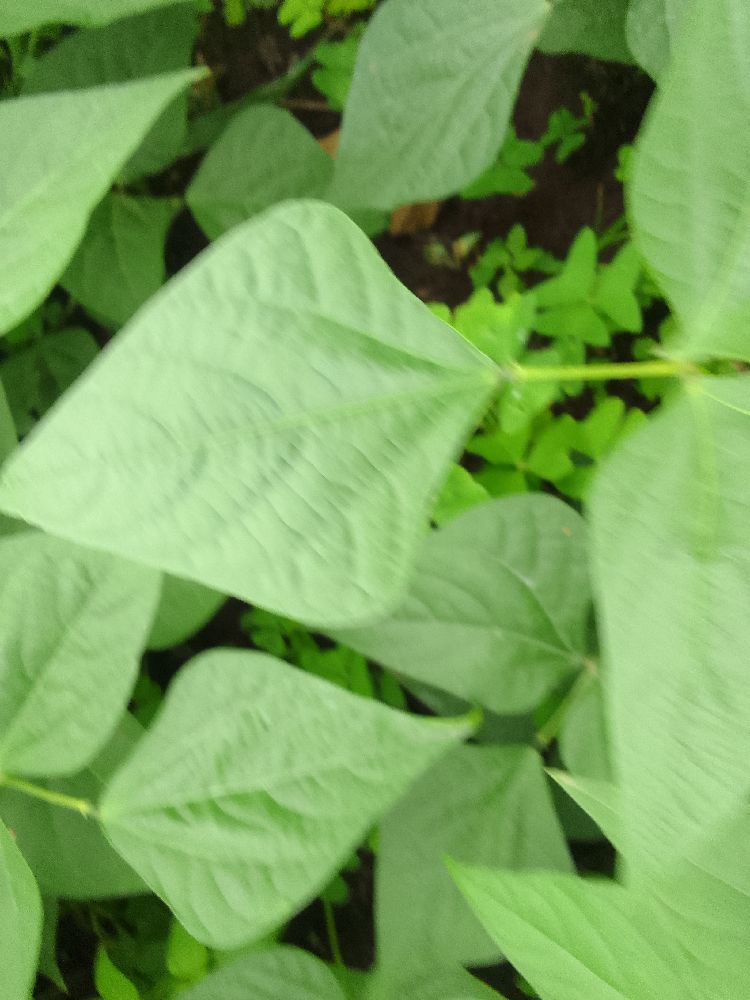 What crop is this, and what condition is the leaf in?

common bean, healthy
